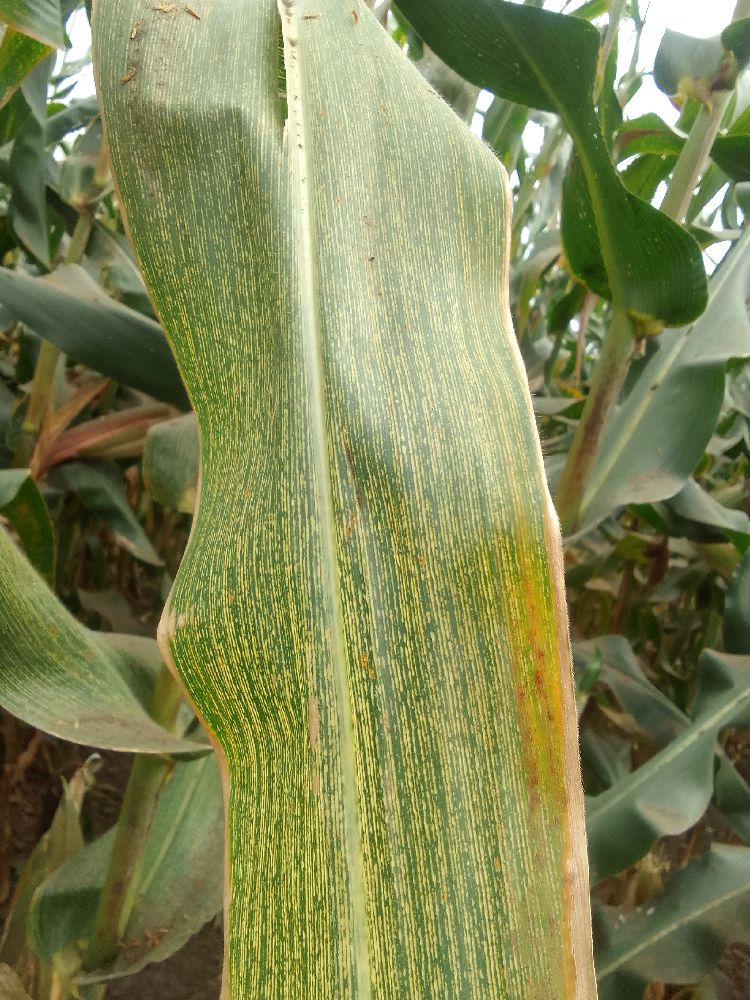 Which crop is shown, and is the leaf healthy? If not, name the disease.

maize, maize streak virus
